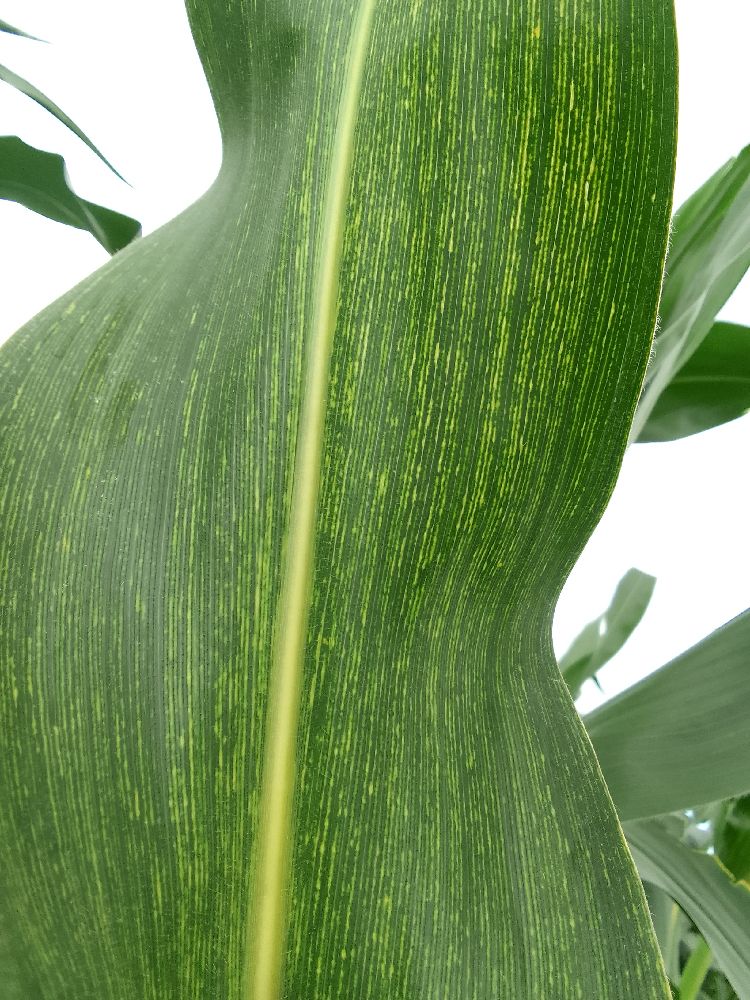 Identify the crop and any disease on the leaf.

maize, maize streak virus
